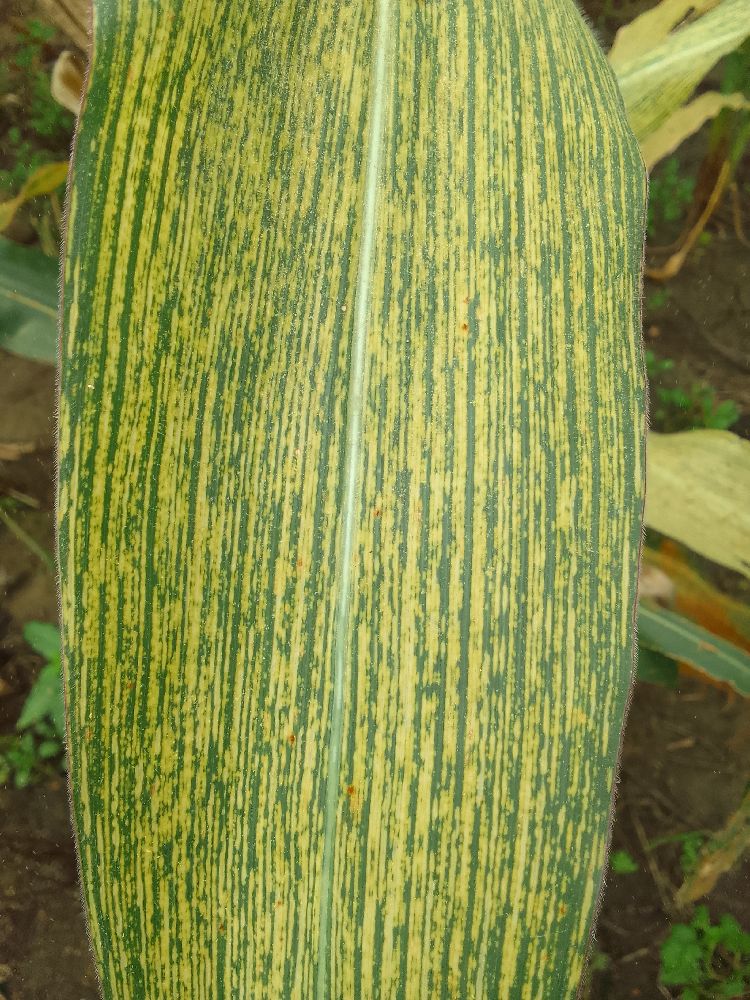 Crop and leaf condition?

maize, maize streak virus
